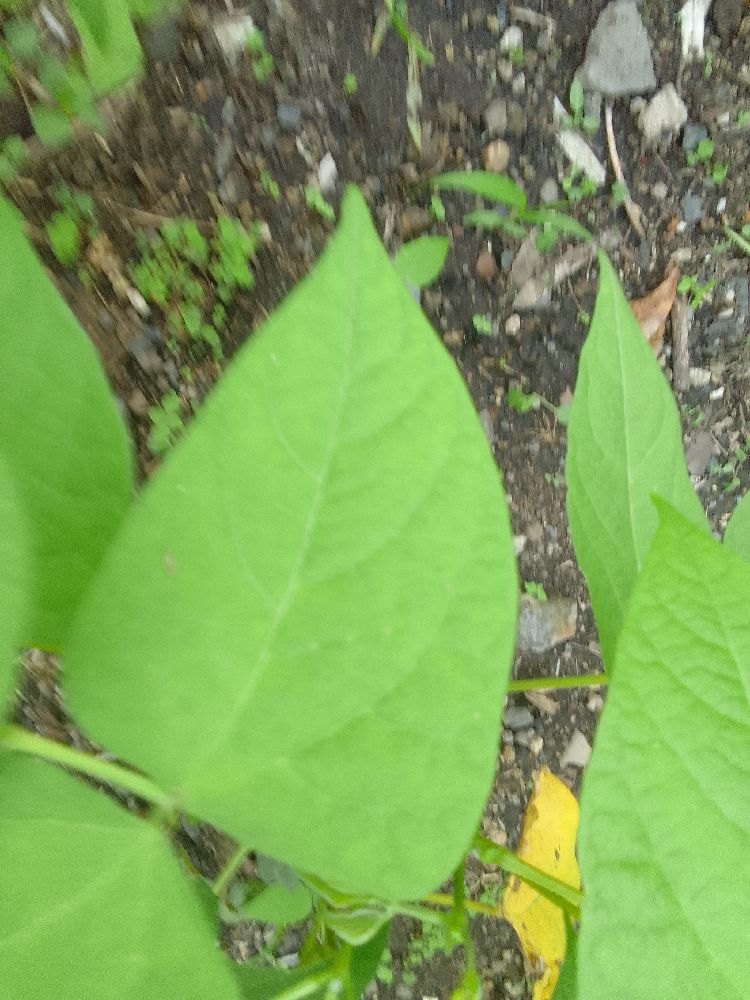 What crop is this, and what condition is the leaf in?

common bean, healthy
